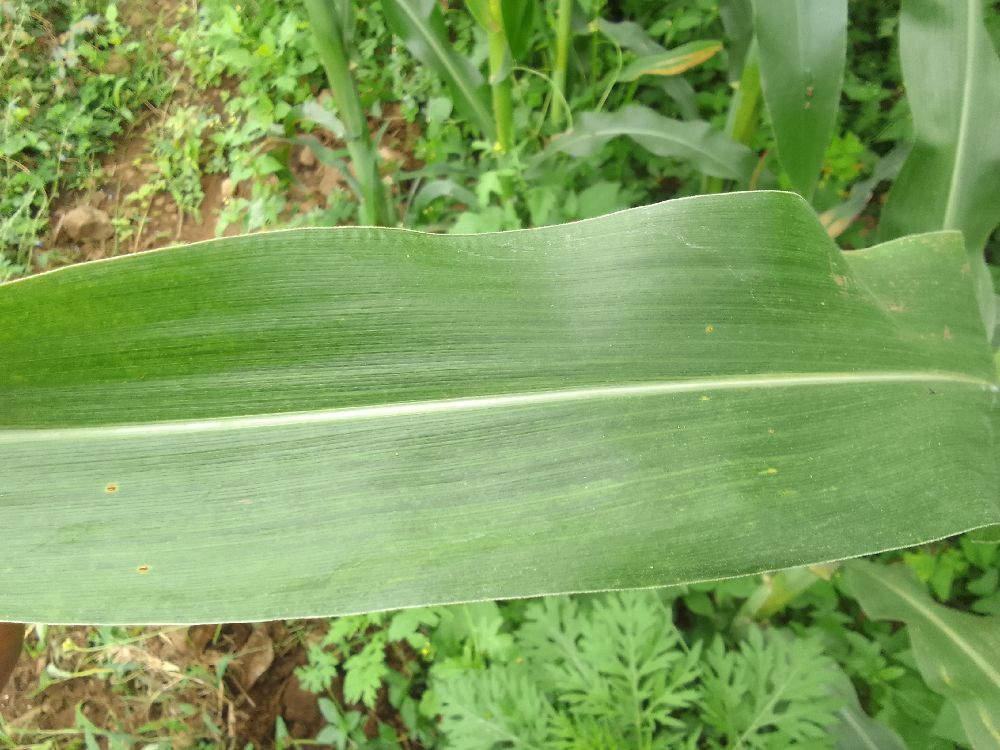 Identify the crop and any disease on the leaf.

maize, healthy
